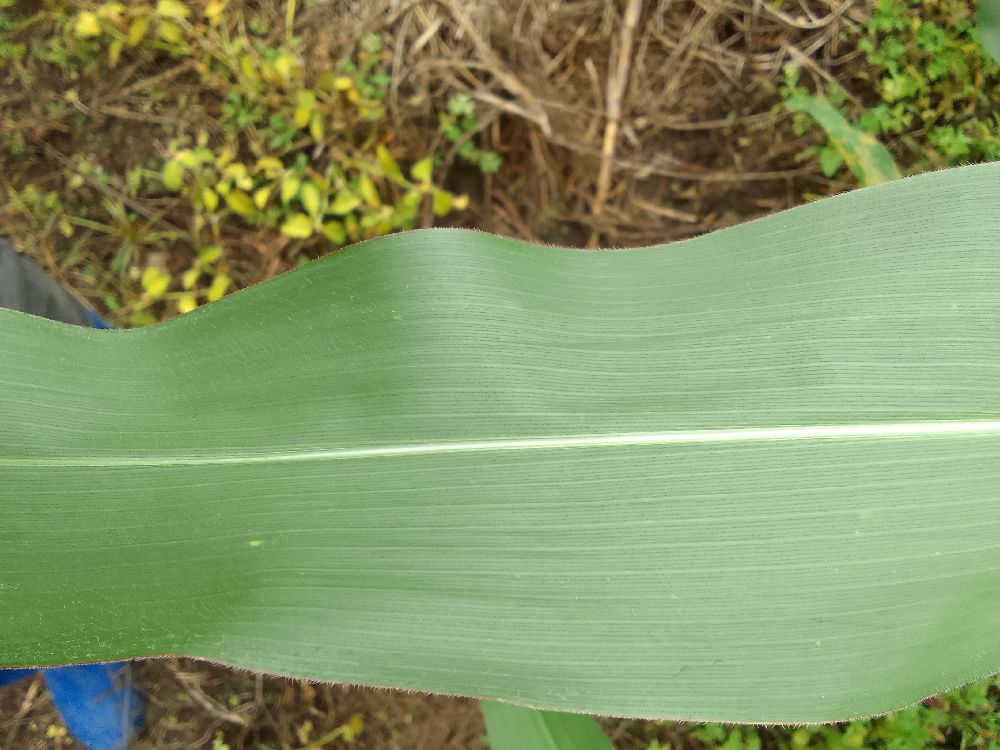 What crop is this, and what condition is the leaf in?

maize, healthy
